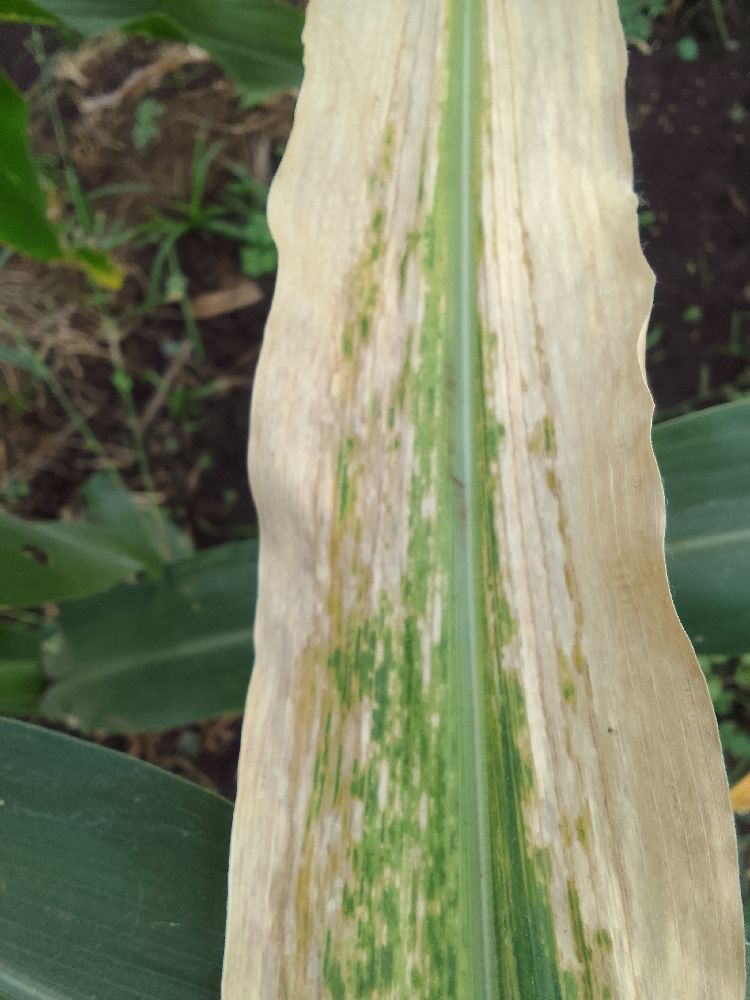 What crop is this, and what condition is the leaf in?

maize, maize lethal necrosis
